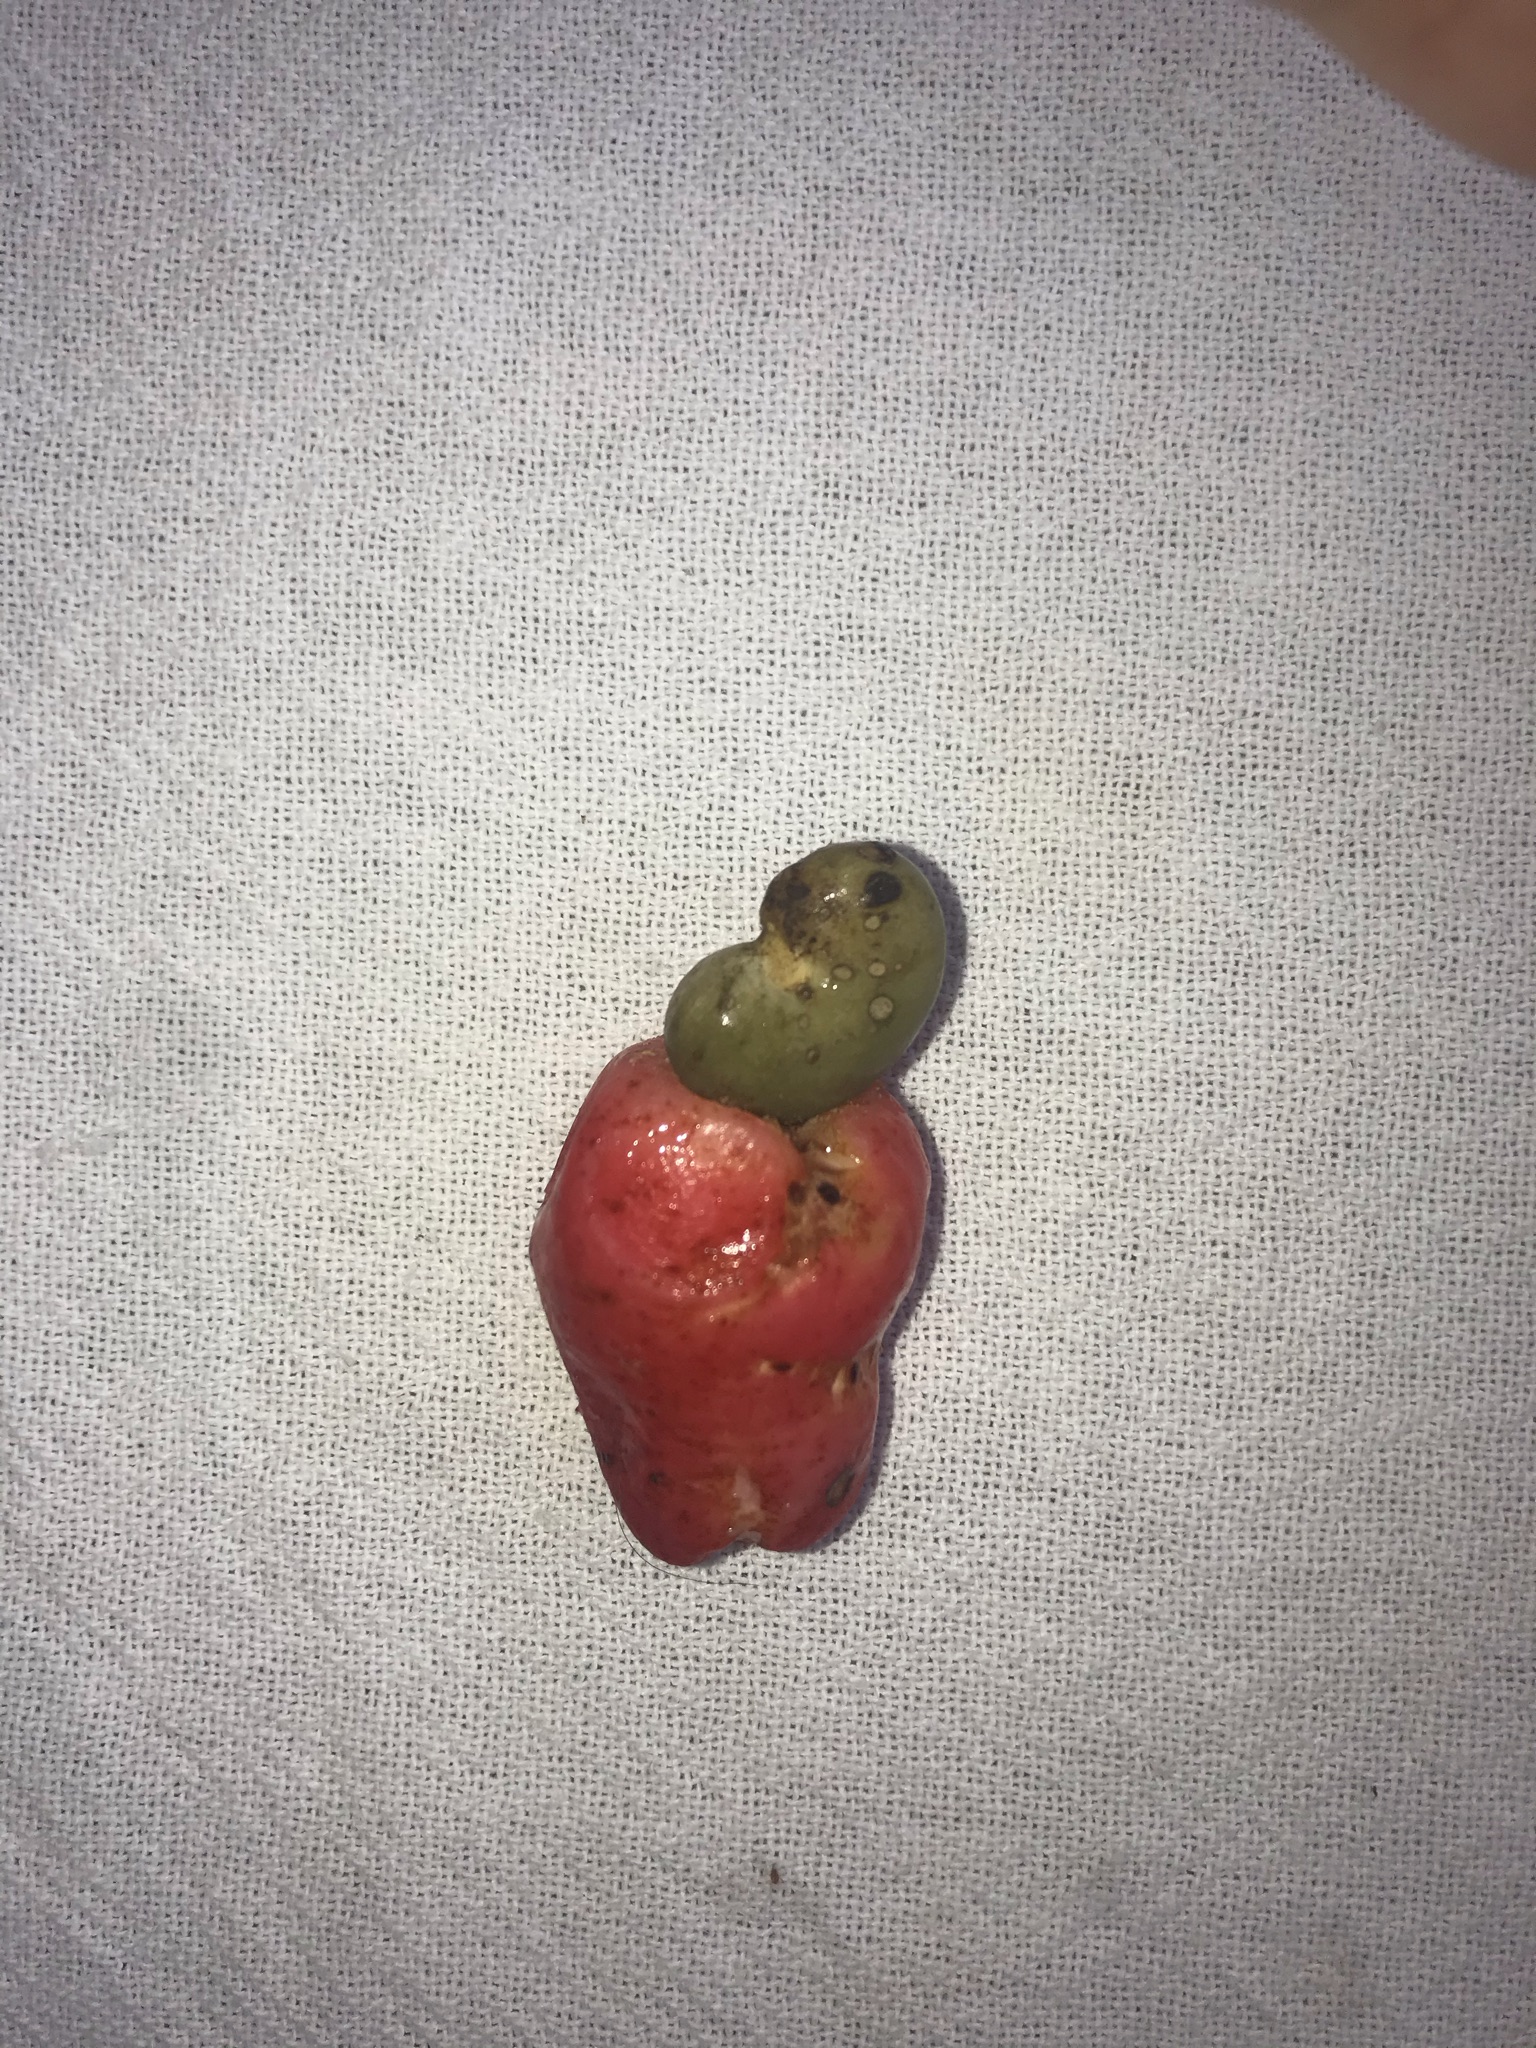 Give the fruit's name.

caju vermelho
